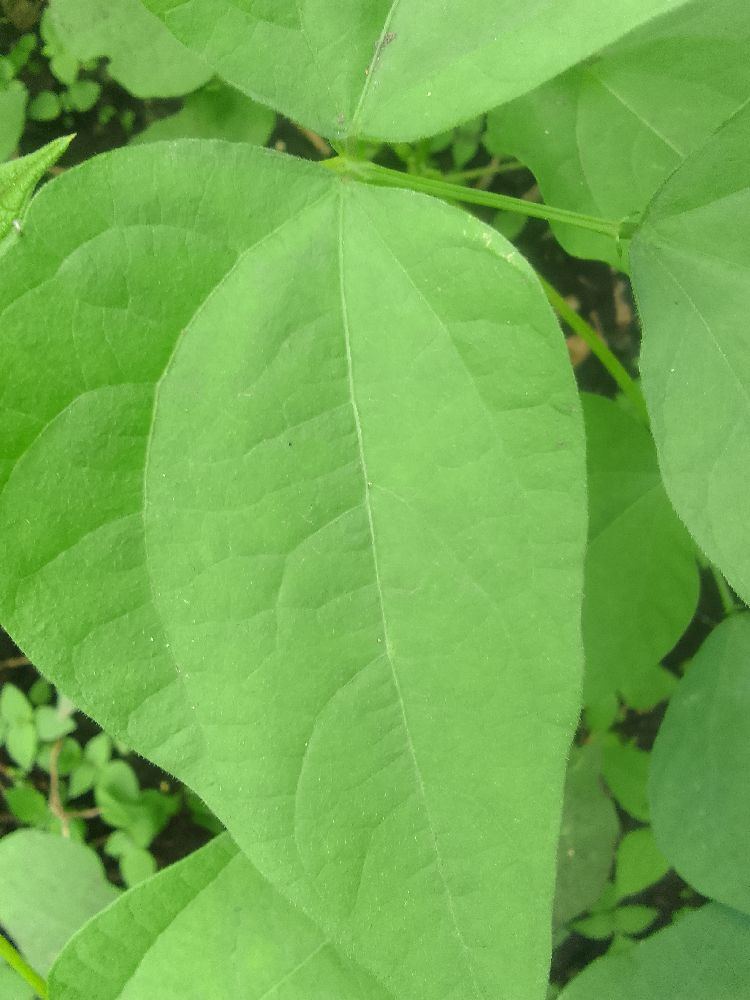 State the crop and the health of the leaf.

common bean, healthy
